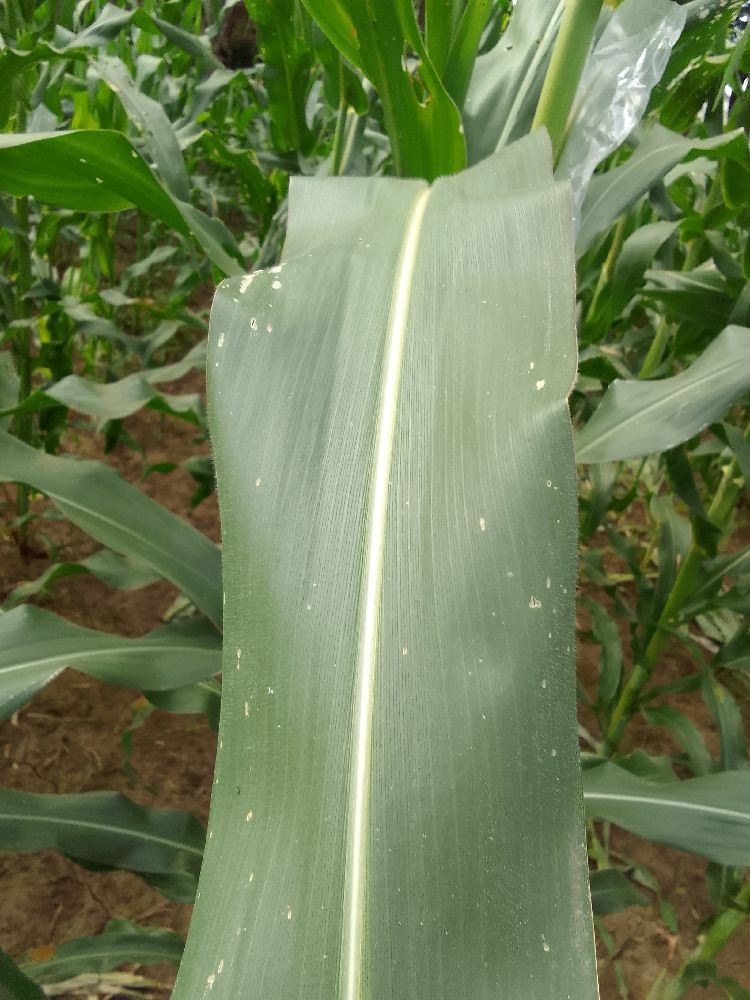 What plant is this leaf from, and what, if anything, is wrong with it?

maize, healthy
